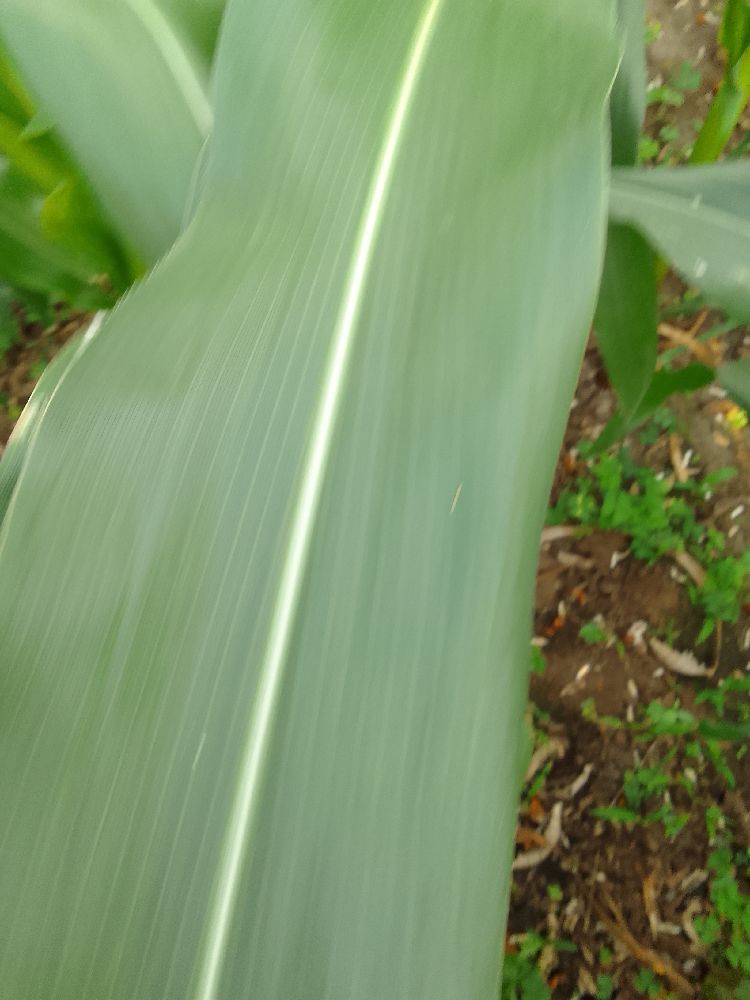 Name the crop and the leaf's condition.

maize, healthy
